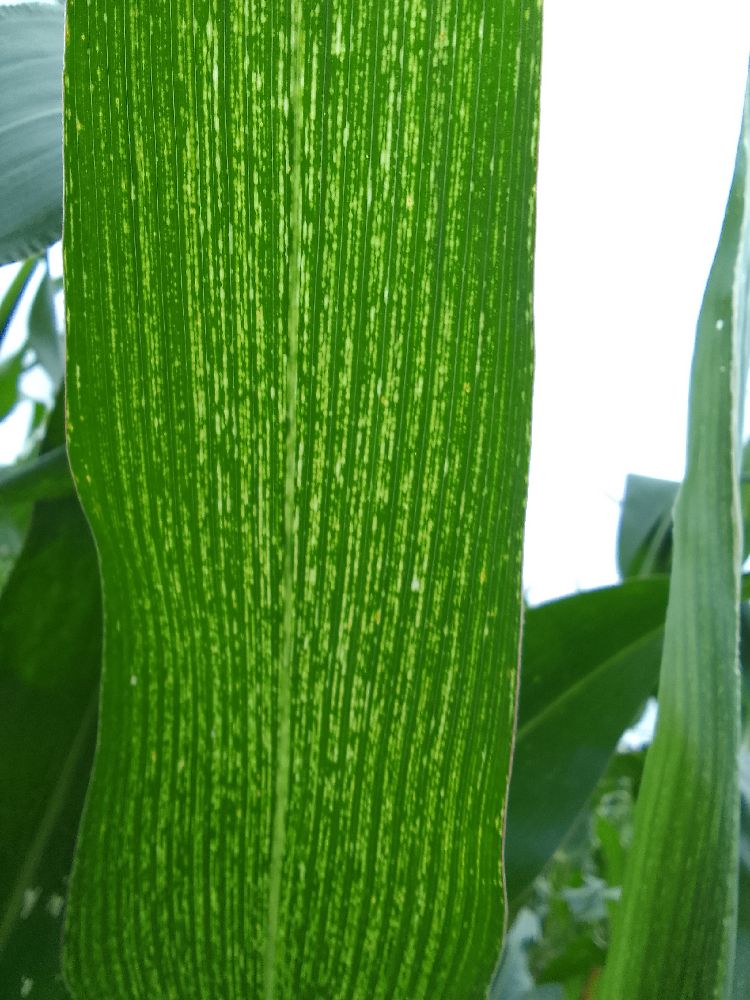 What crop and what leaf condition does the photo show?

maize, maize streak virus
